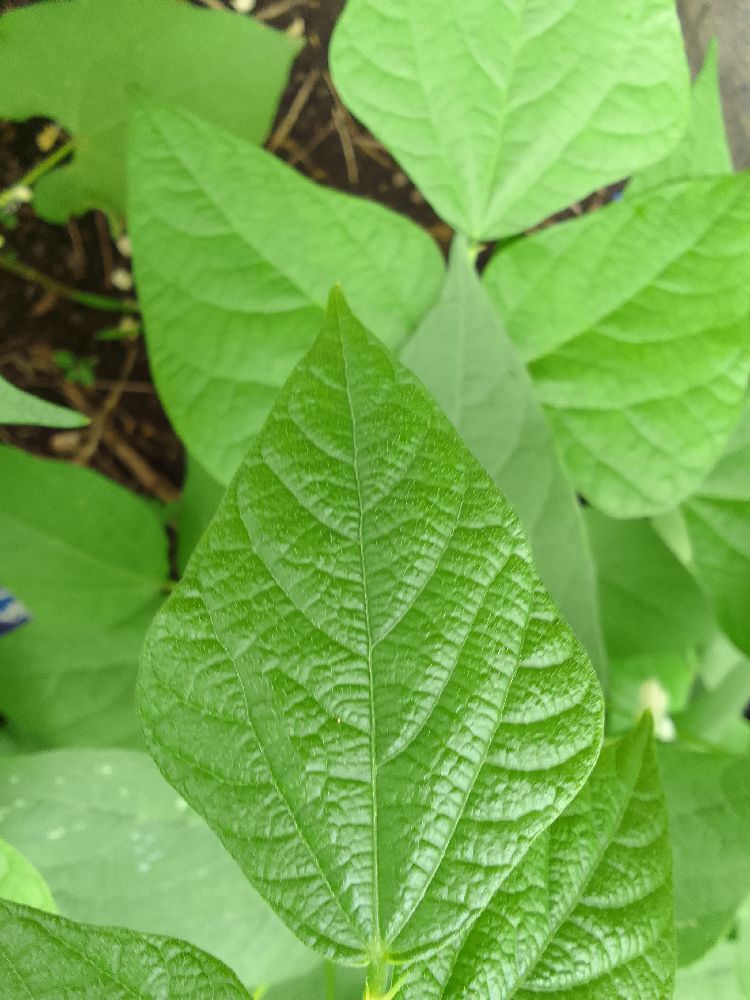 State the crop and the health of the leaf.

common bean, healthy
